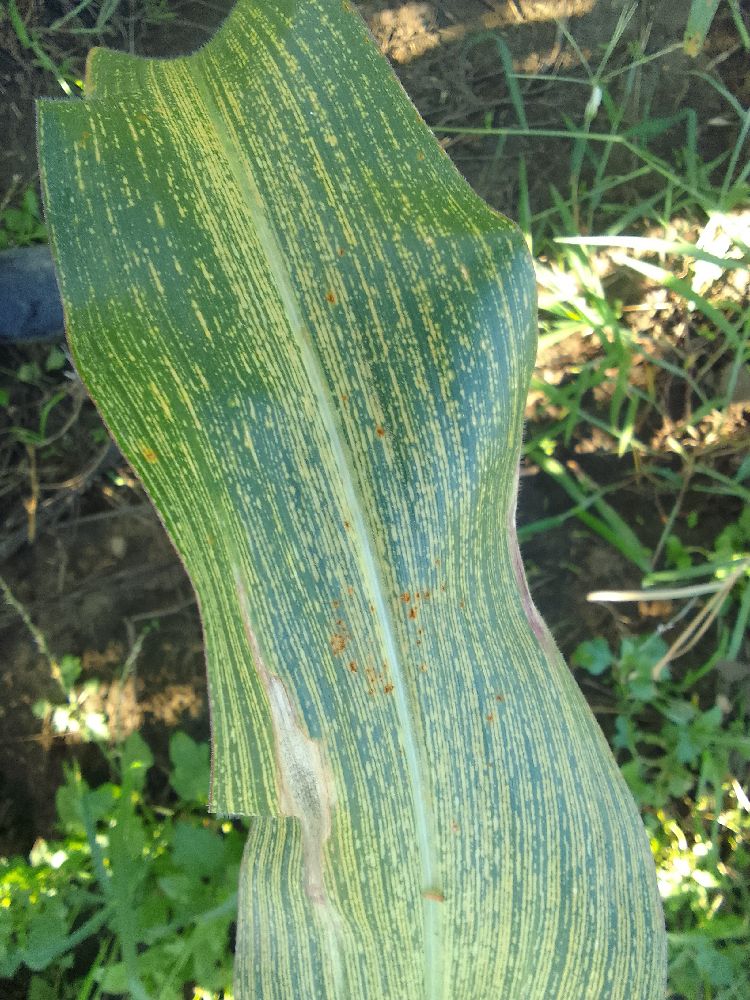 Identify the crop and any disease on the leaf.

maize, maize streak virus
